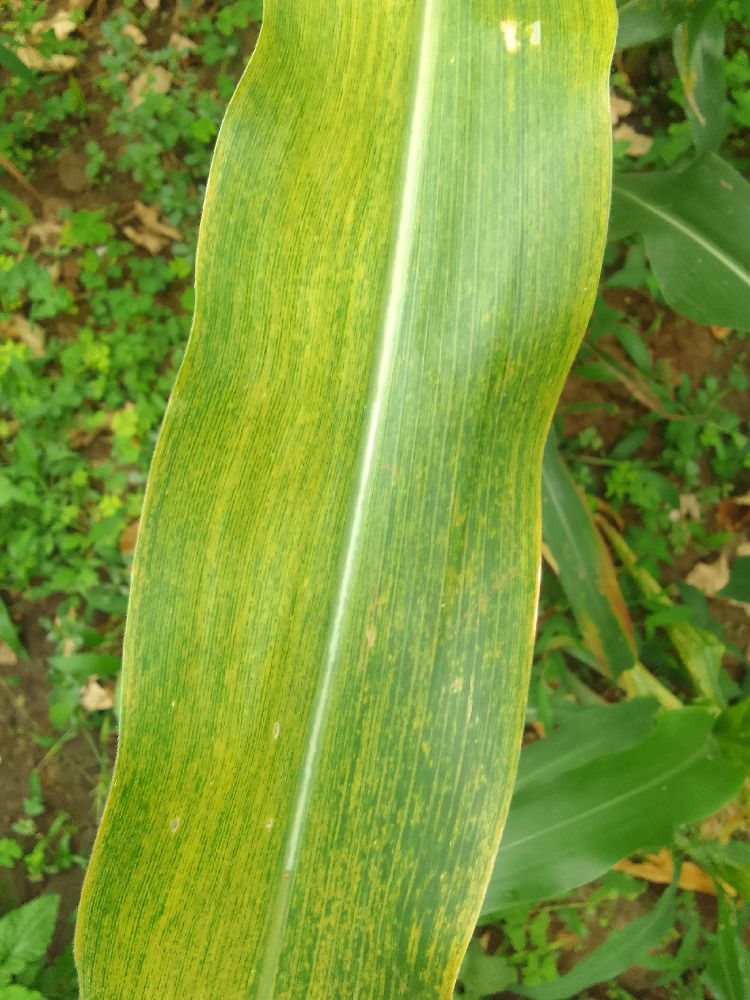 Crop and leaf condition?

maize, maize lethal necrosis
